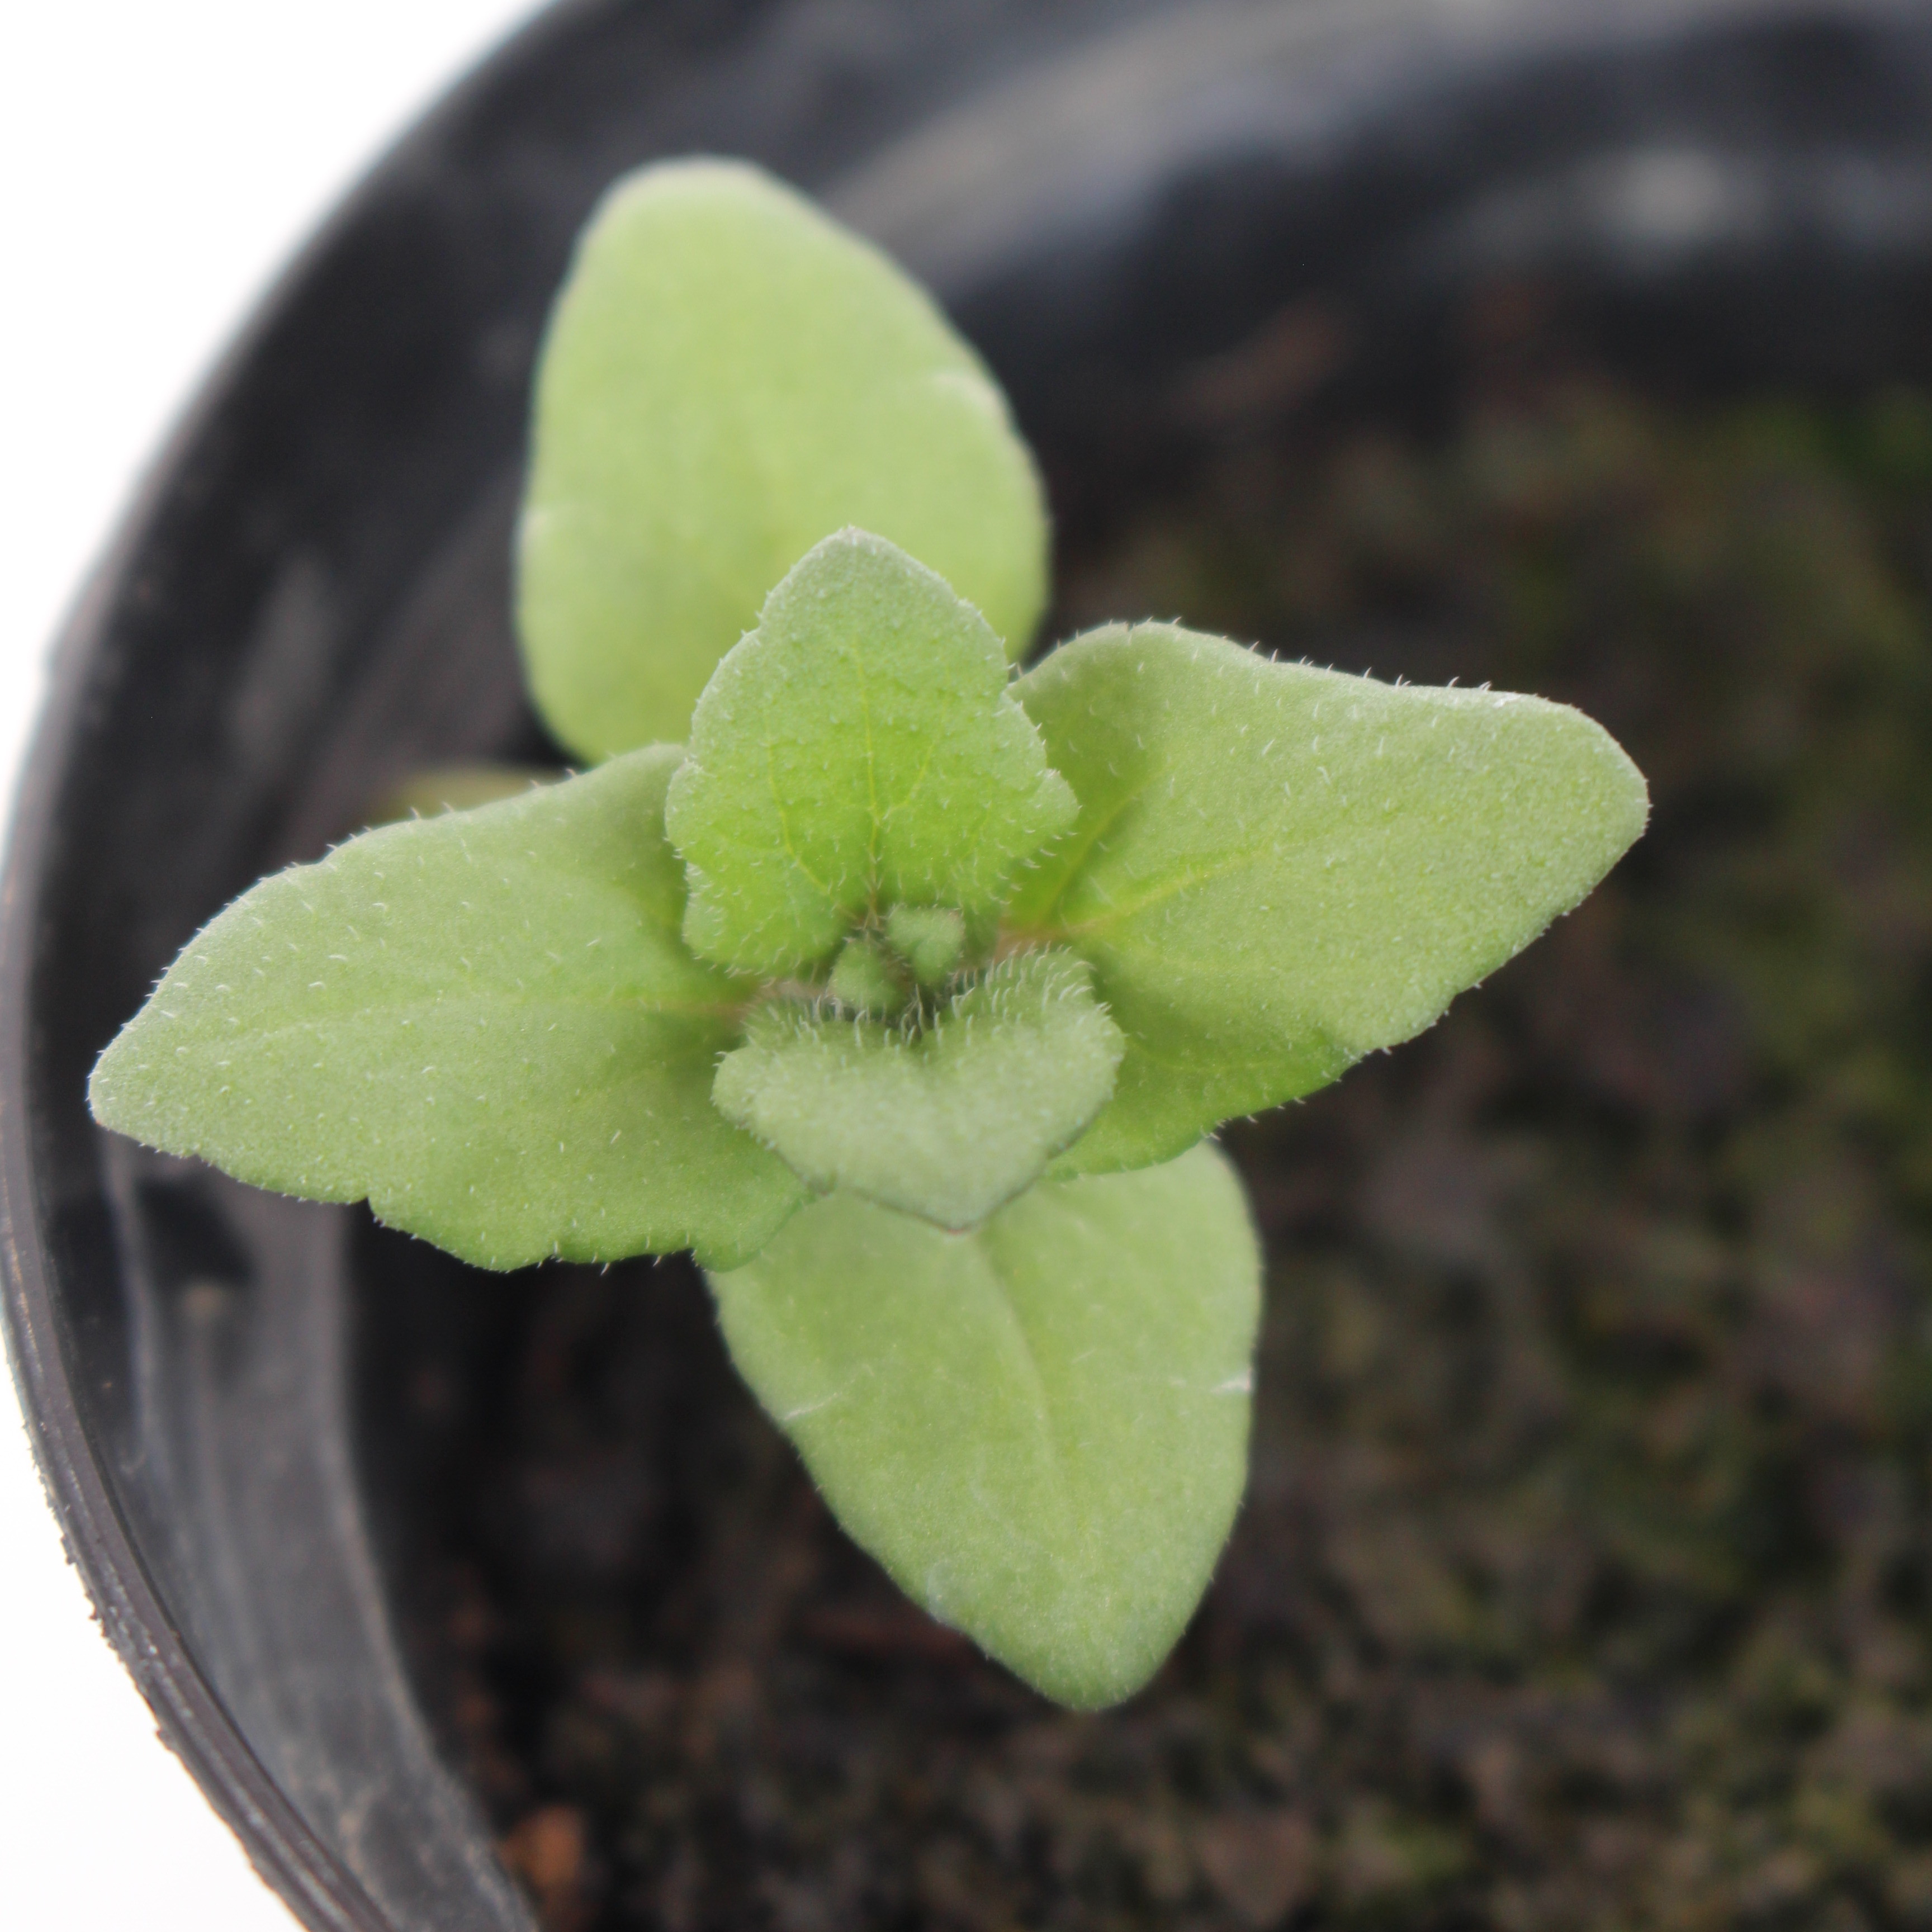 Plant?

Veronica persica
